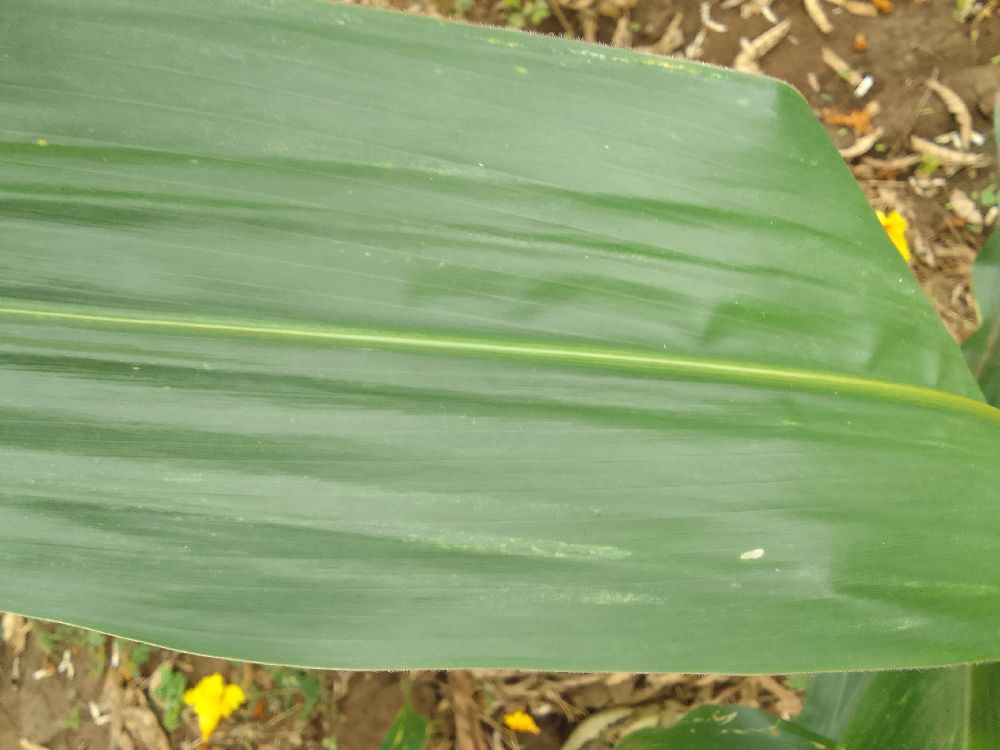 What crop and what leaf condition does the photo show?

maize, healthy
